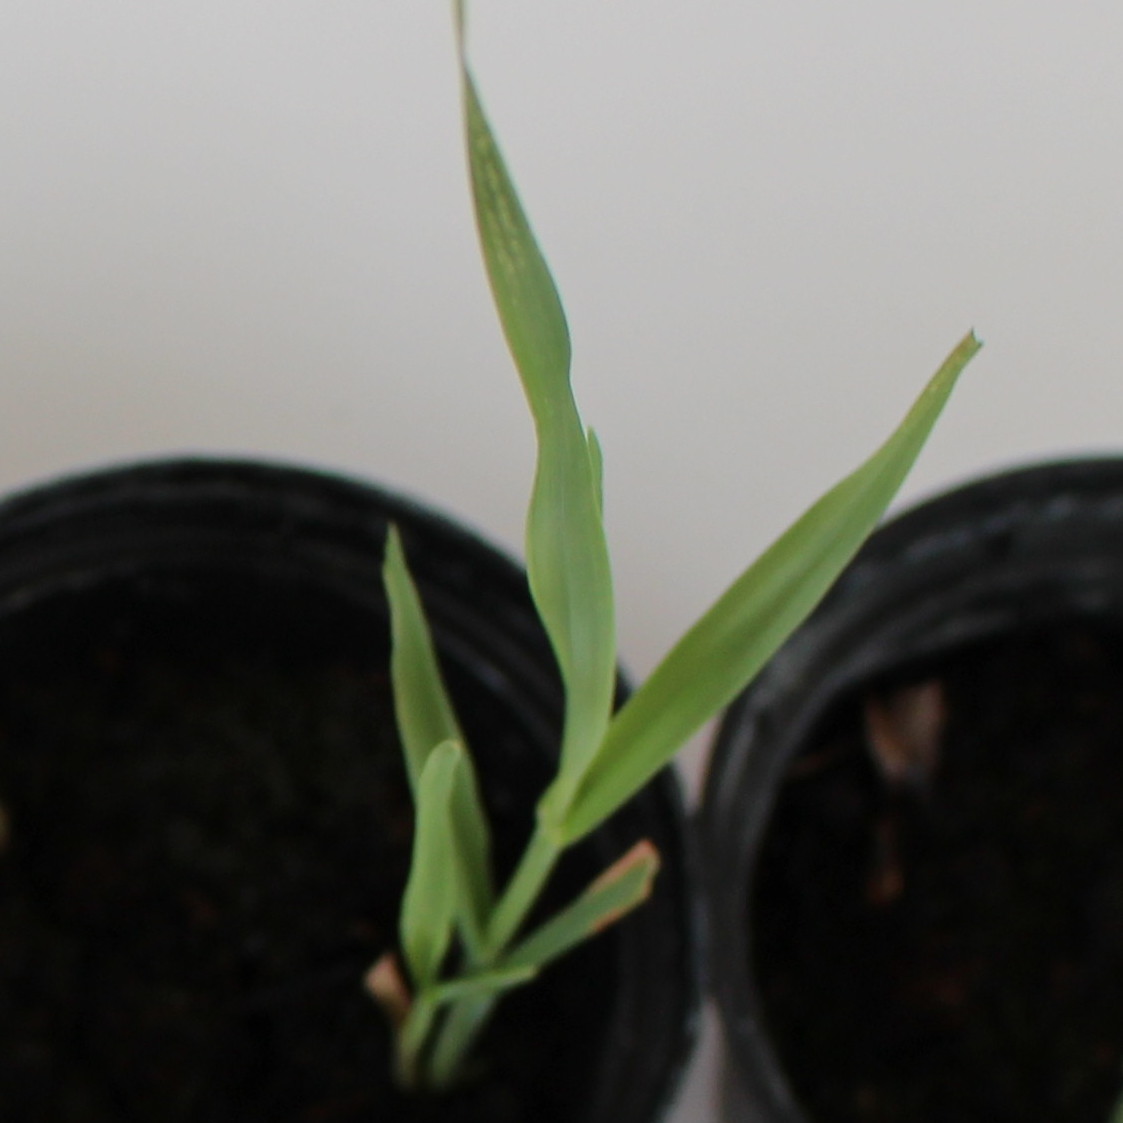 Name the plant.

Avena sterilis
